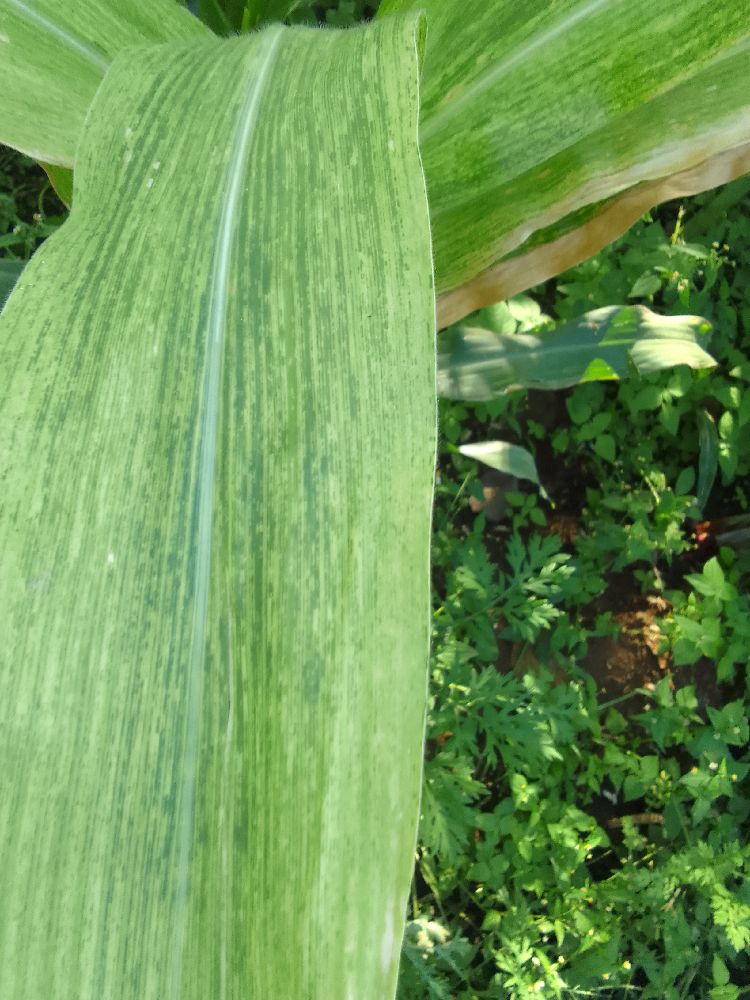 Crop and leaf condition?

maize, maize lethal necrosis
